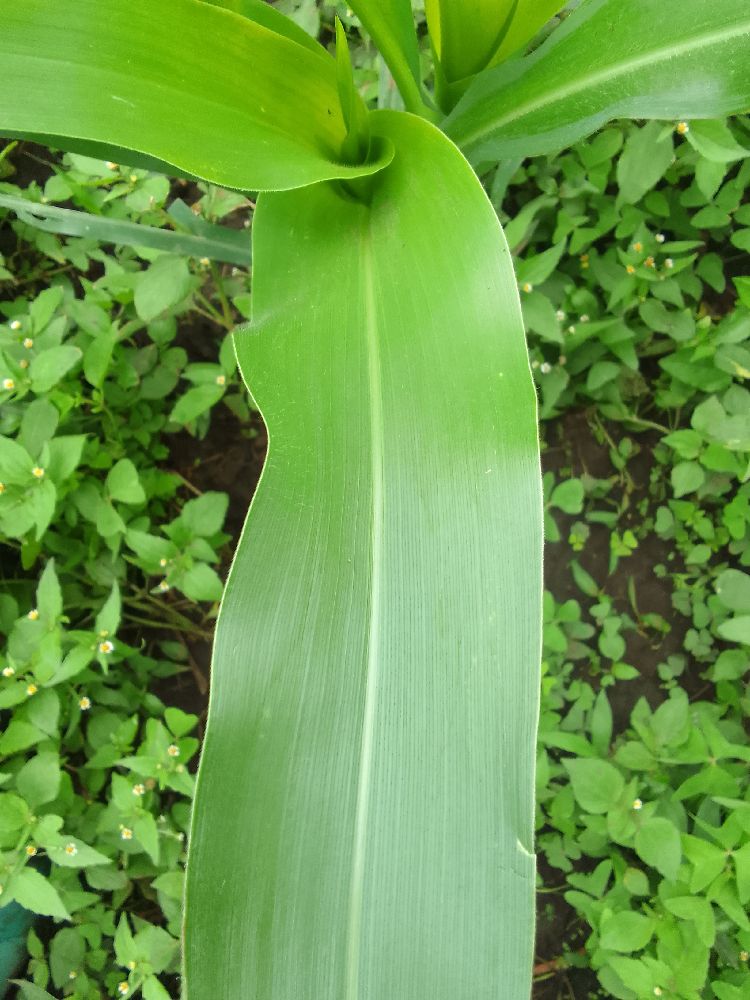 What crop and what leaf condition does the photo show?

maize, healthy
